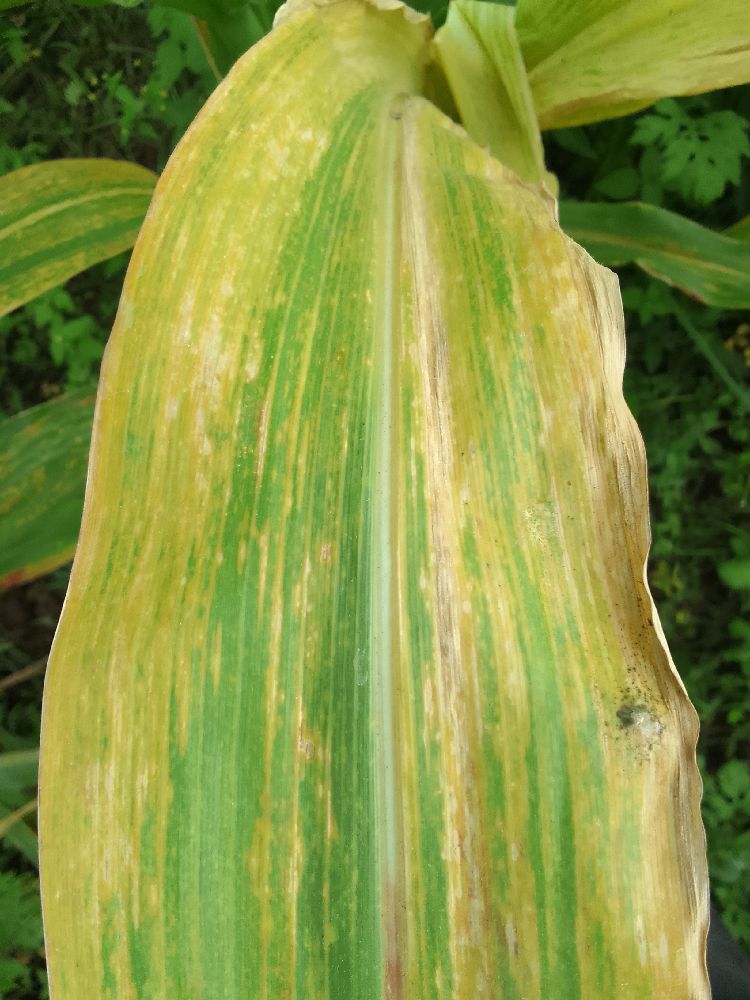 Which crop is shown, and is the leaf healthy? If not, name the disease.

maize, maize lethal necrosis
